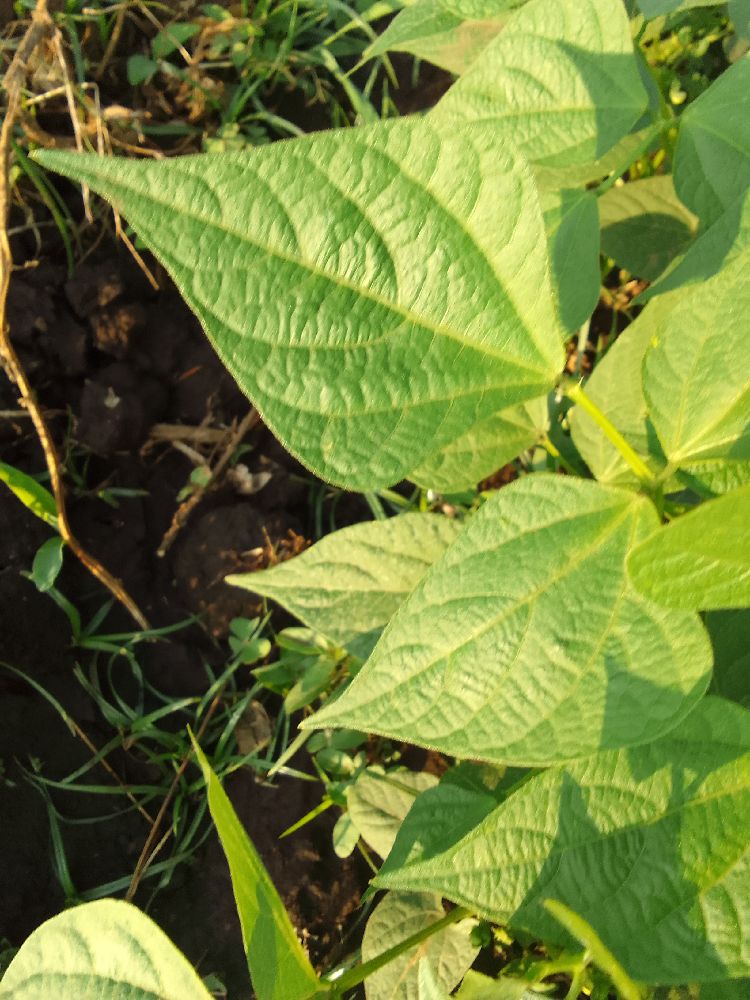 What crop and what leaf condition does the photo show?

common bean, healthy
